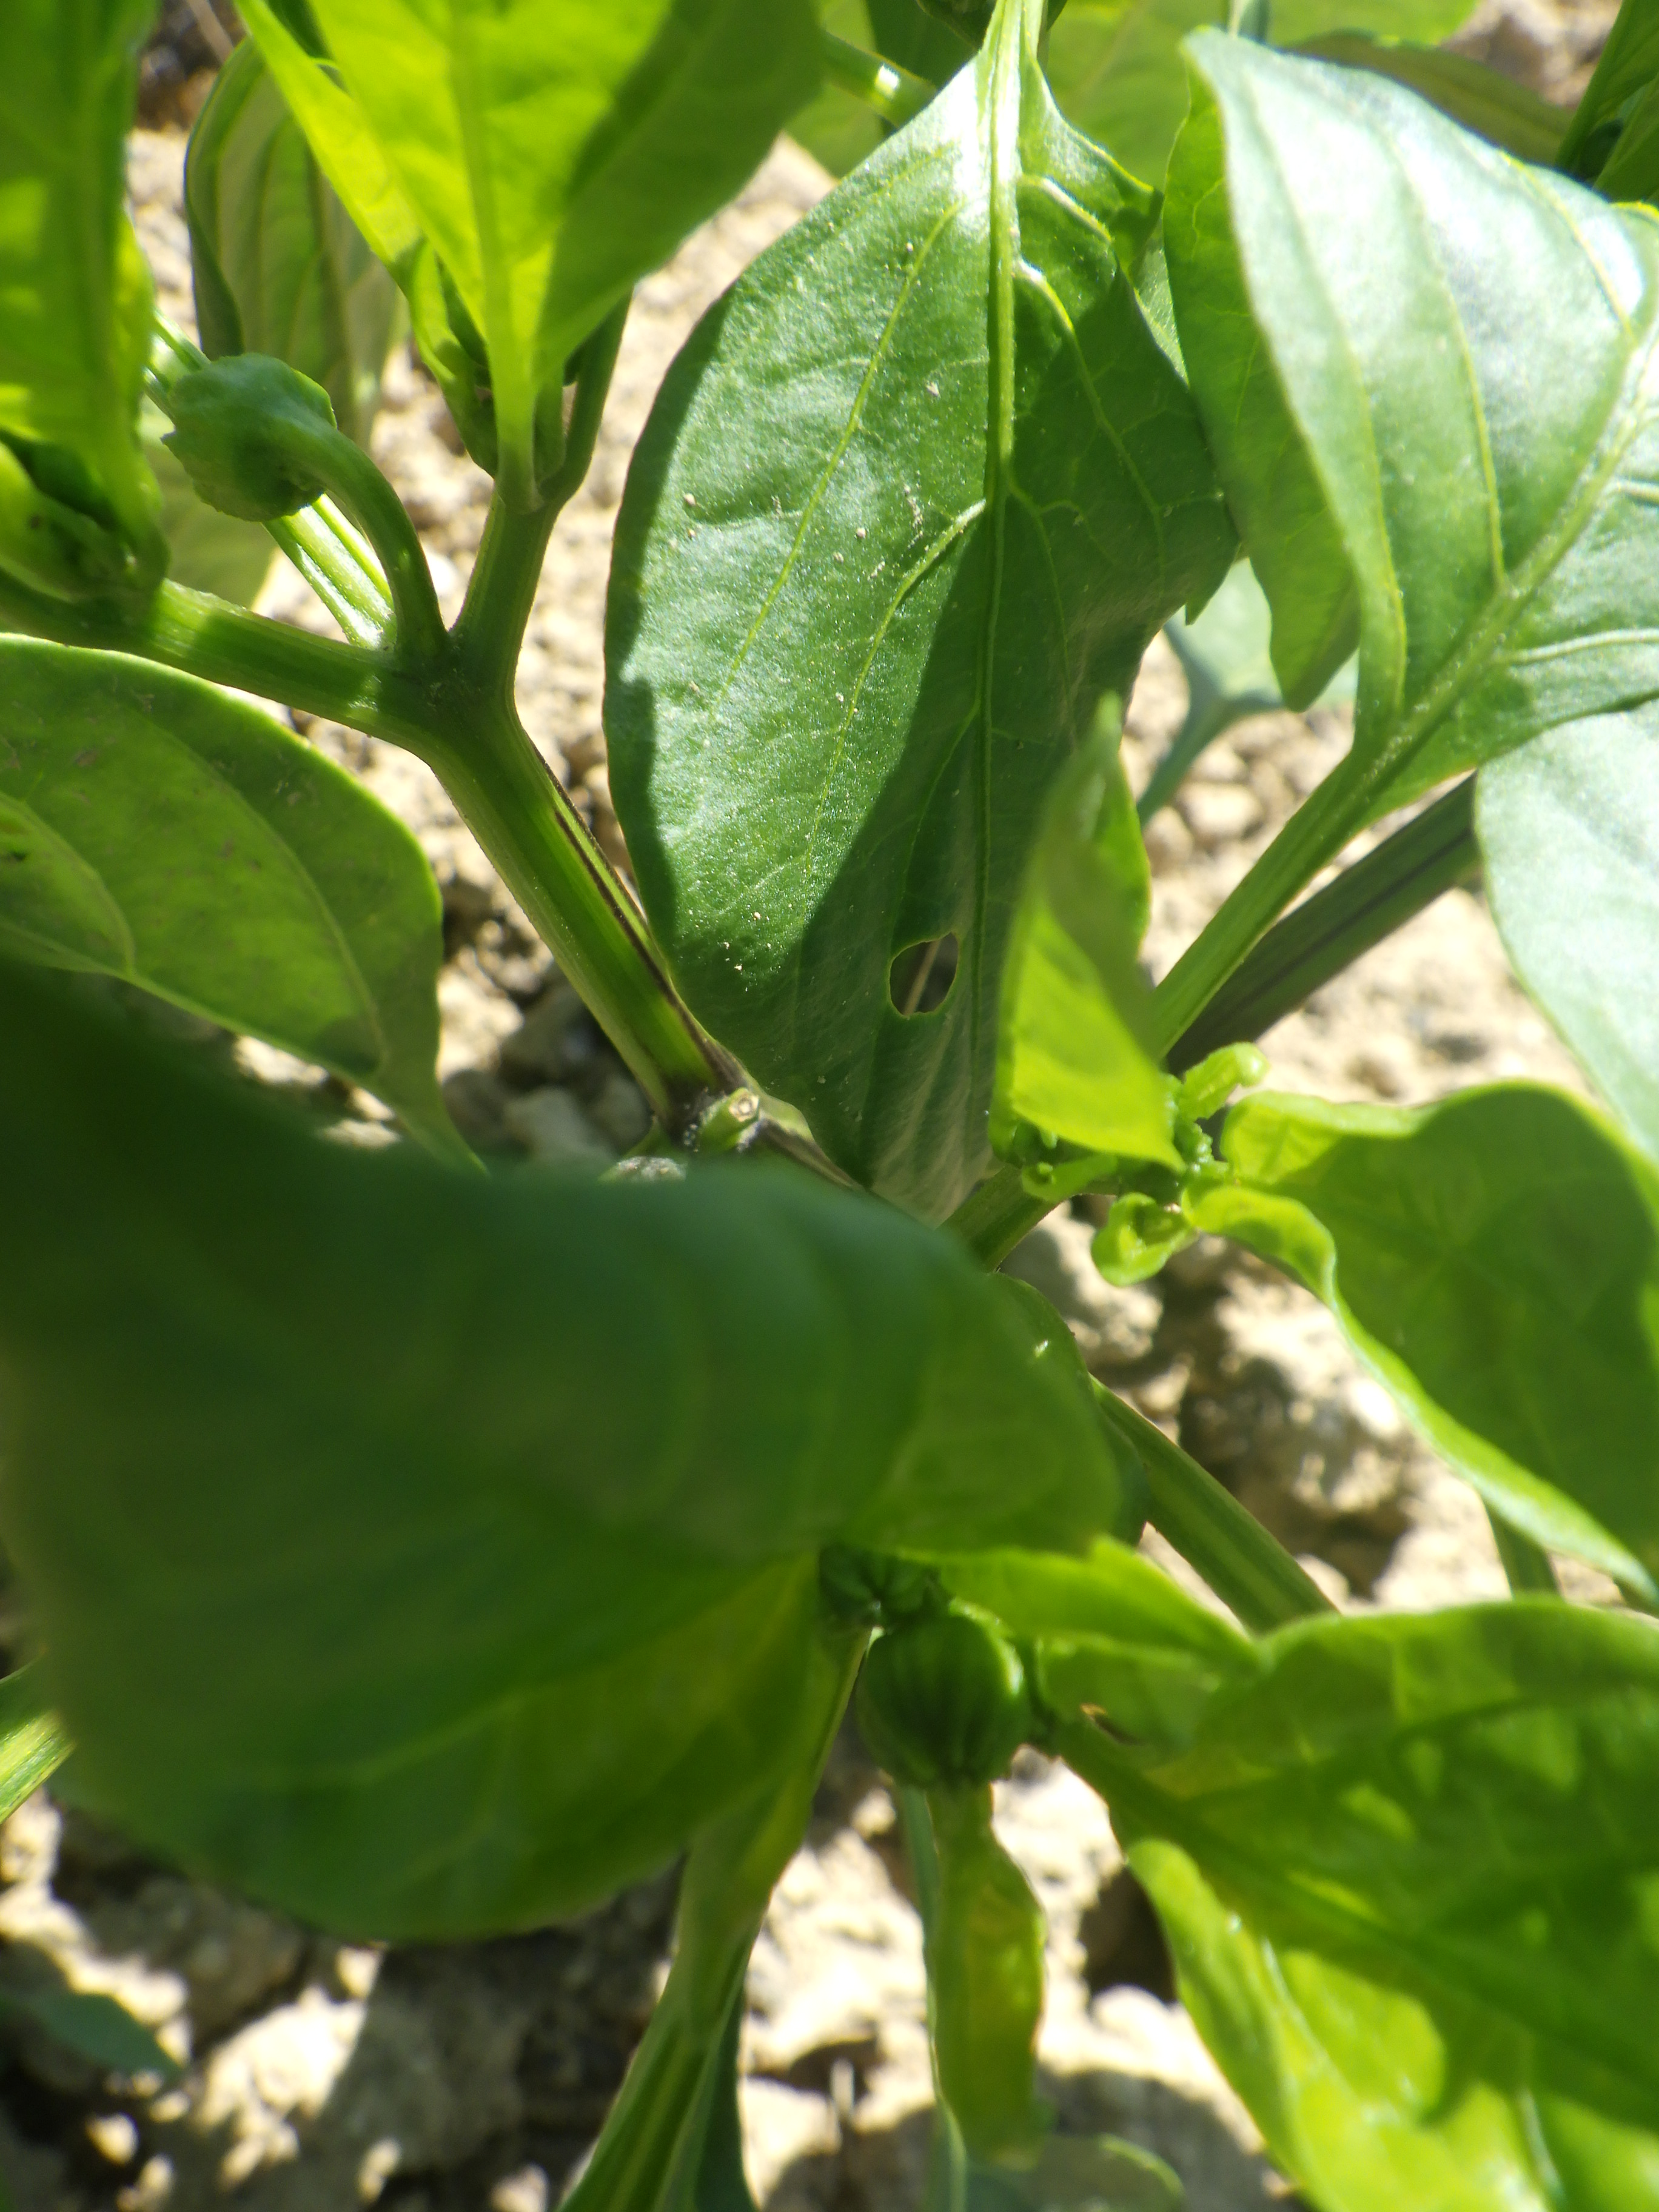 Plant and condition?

chili pepper, phytophagous
